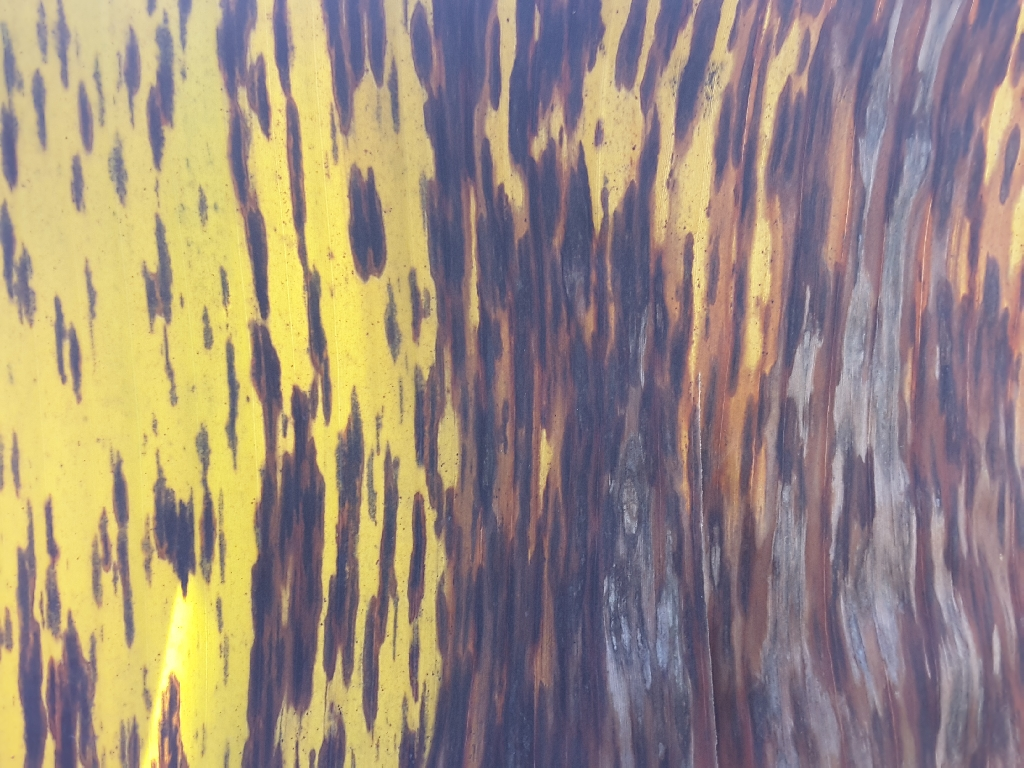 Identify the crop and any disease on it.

banana, black sigatoka
